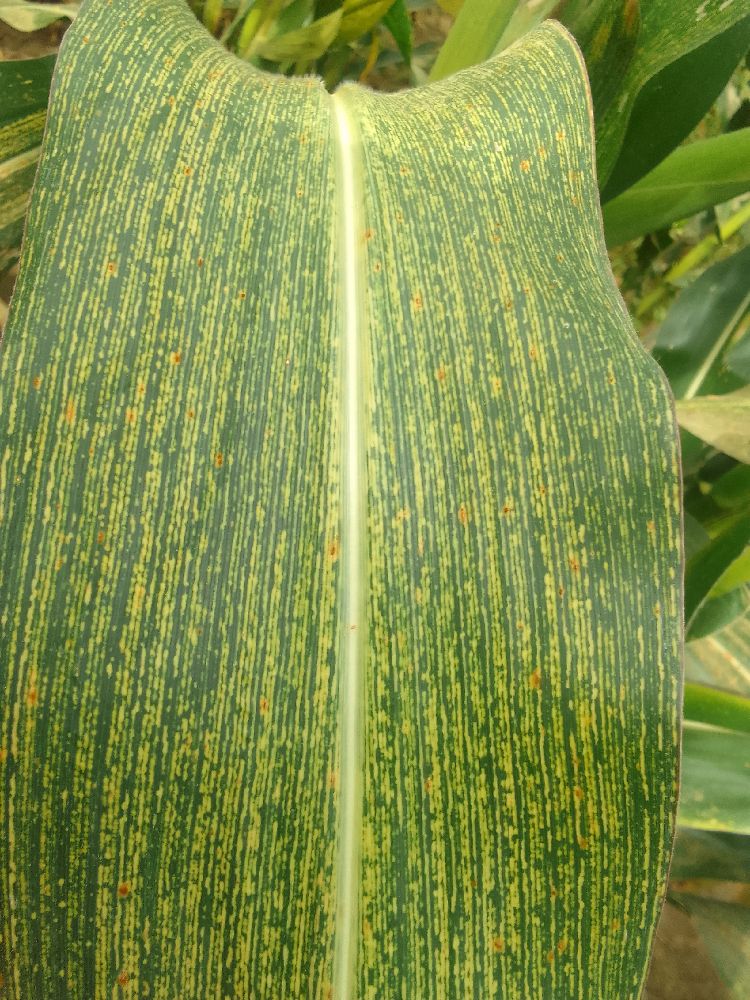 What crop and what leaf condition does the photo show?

maize, maize streak virus
